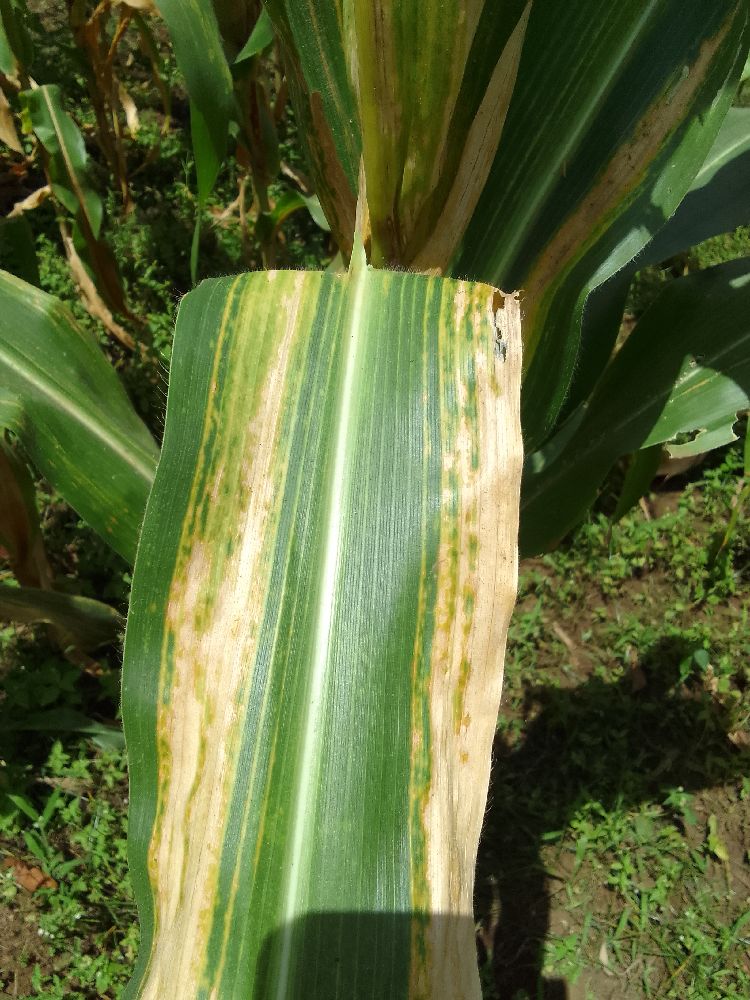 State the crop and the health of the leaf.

maize, maize lethal necrosis
